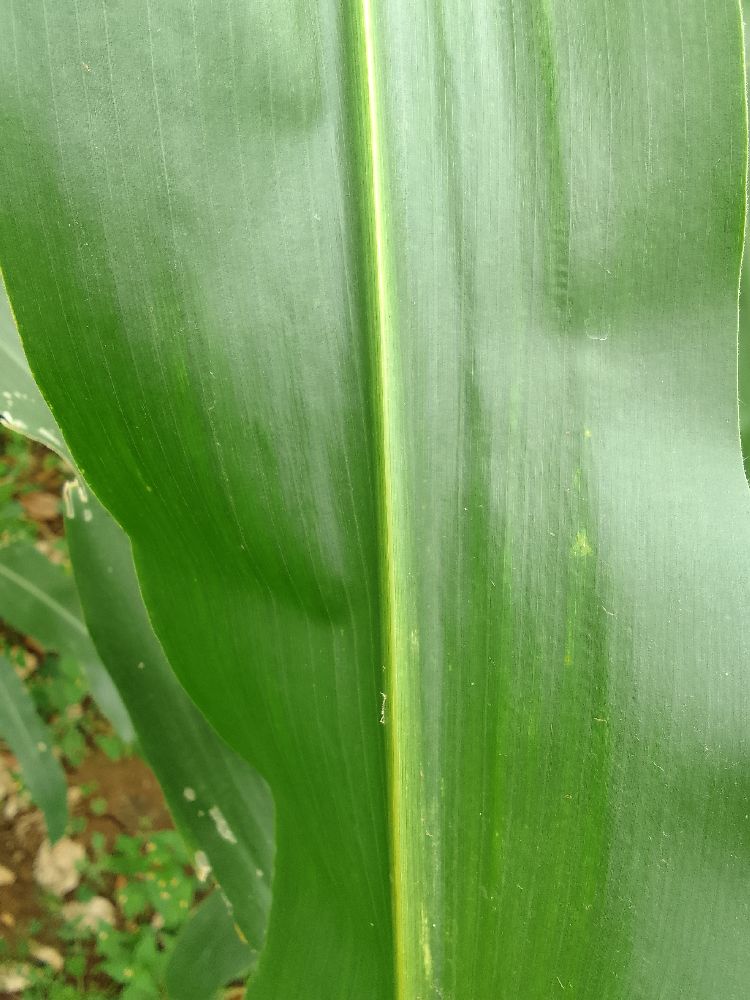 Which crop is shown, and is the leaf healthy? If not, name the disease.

maize, healthy
